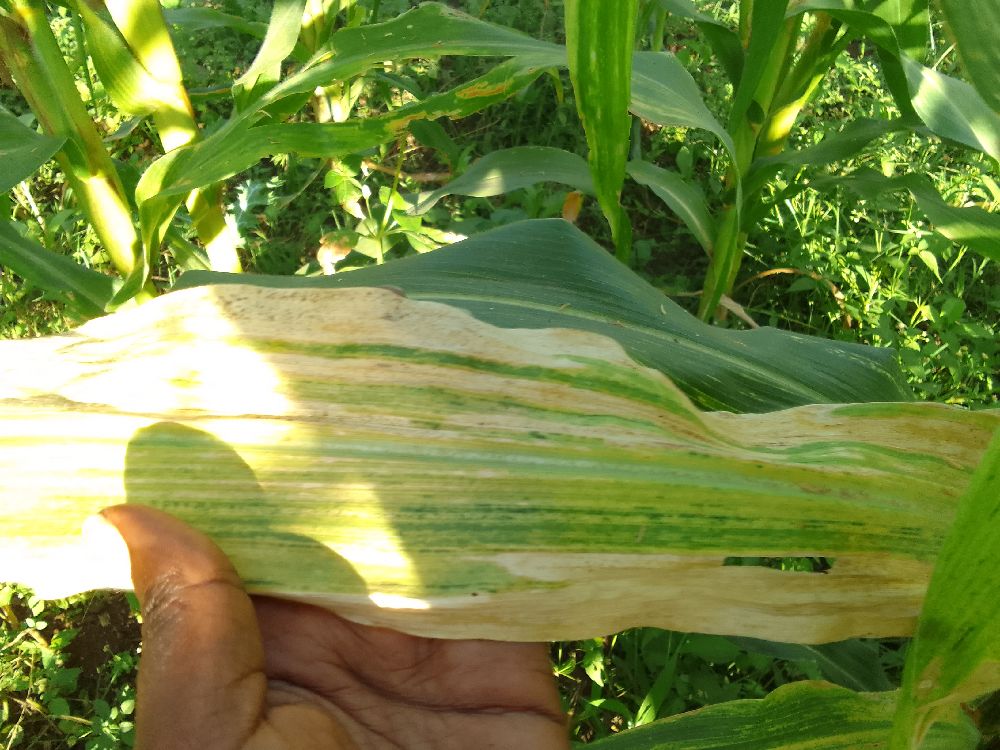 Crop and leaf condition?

maize, maize lethal necrosis
